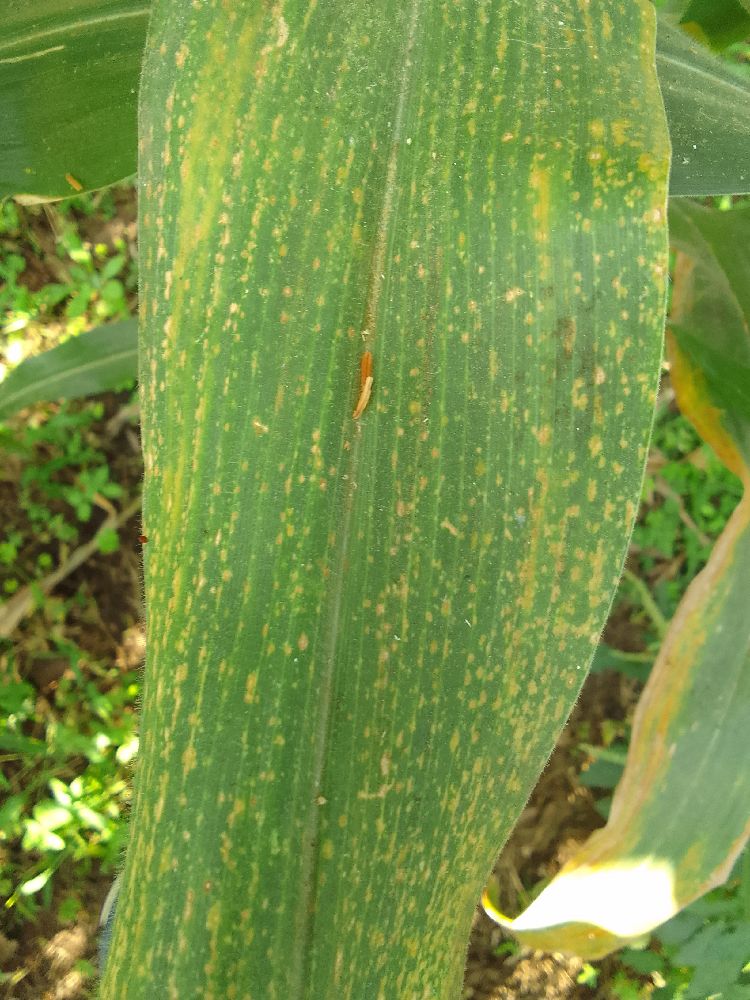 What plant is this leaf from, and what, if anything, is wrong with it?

maize, maize lethal necrosis
